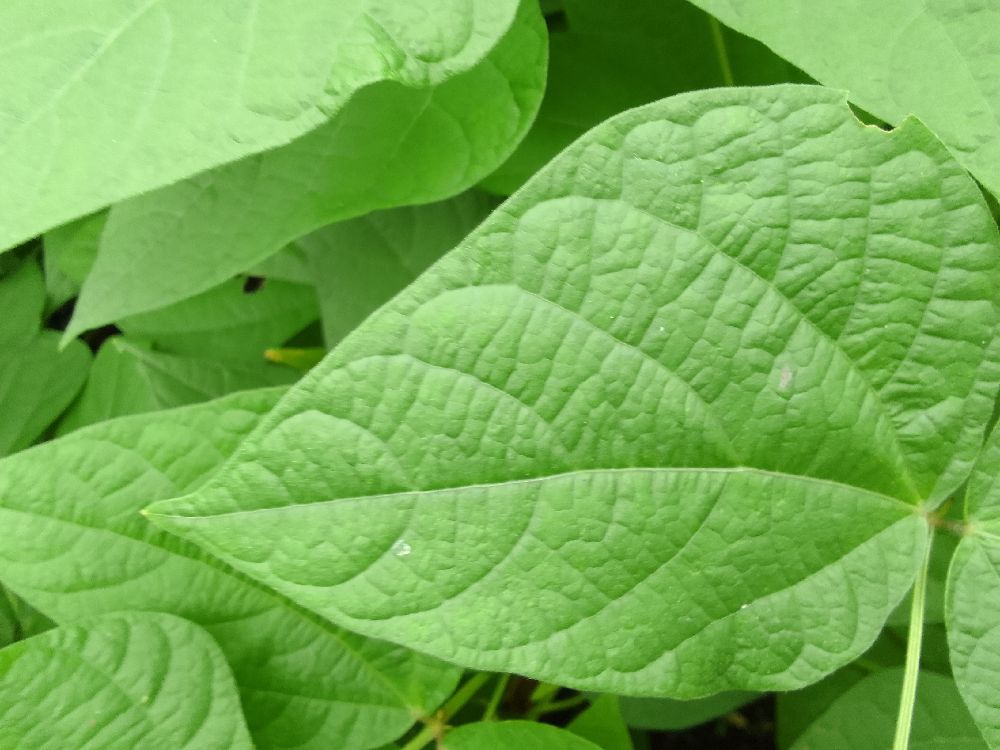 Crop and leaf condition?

common bean, healthy
